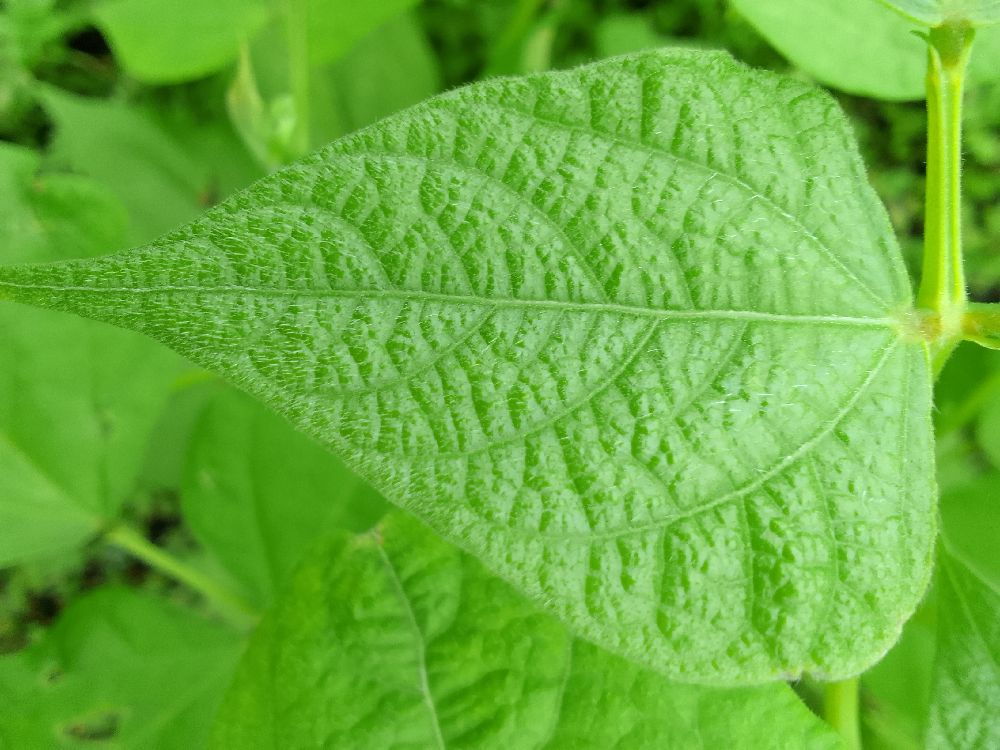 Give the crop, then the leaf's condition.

common bean, healthy
